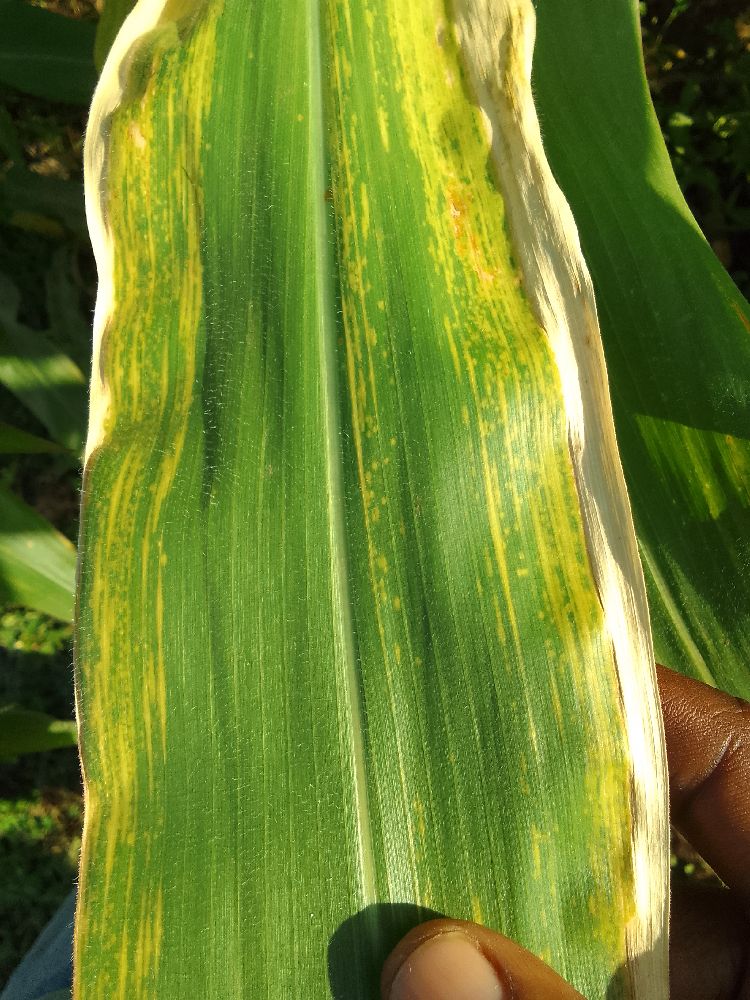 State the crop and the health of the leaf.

maize, maize lethal necrosis
